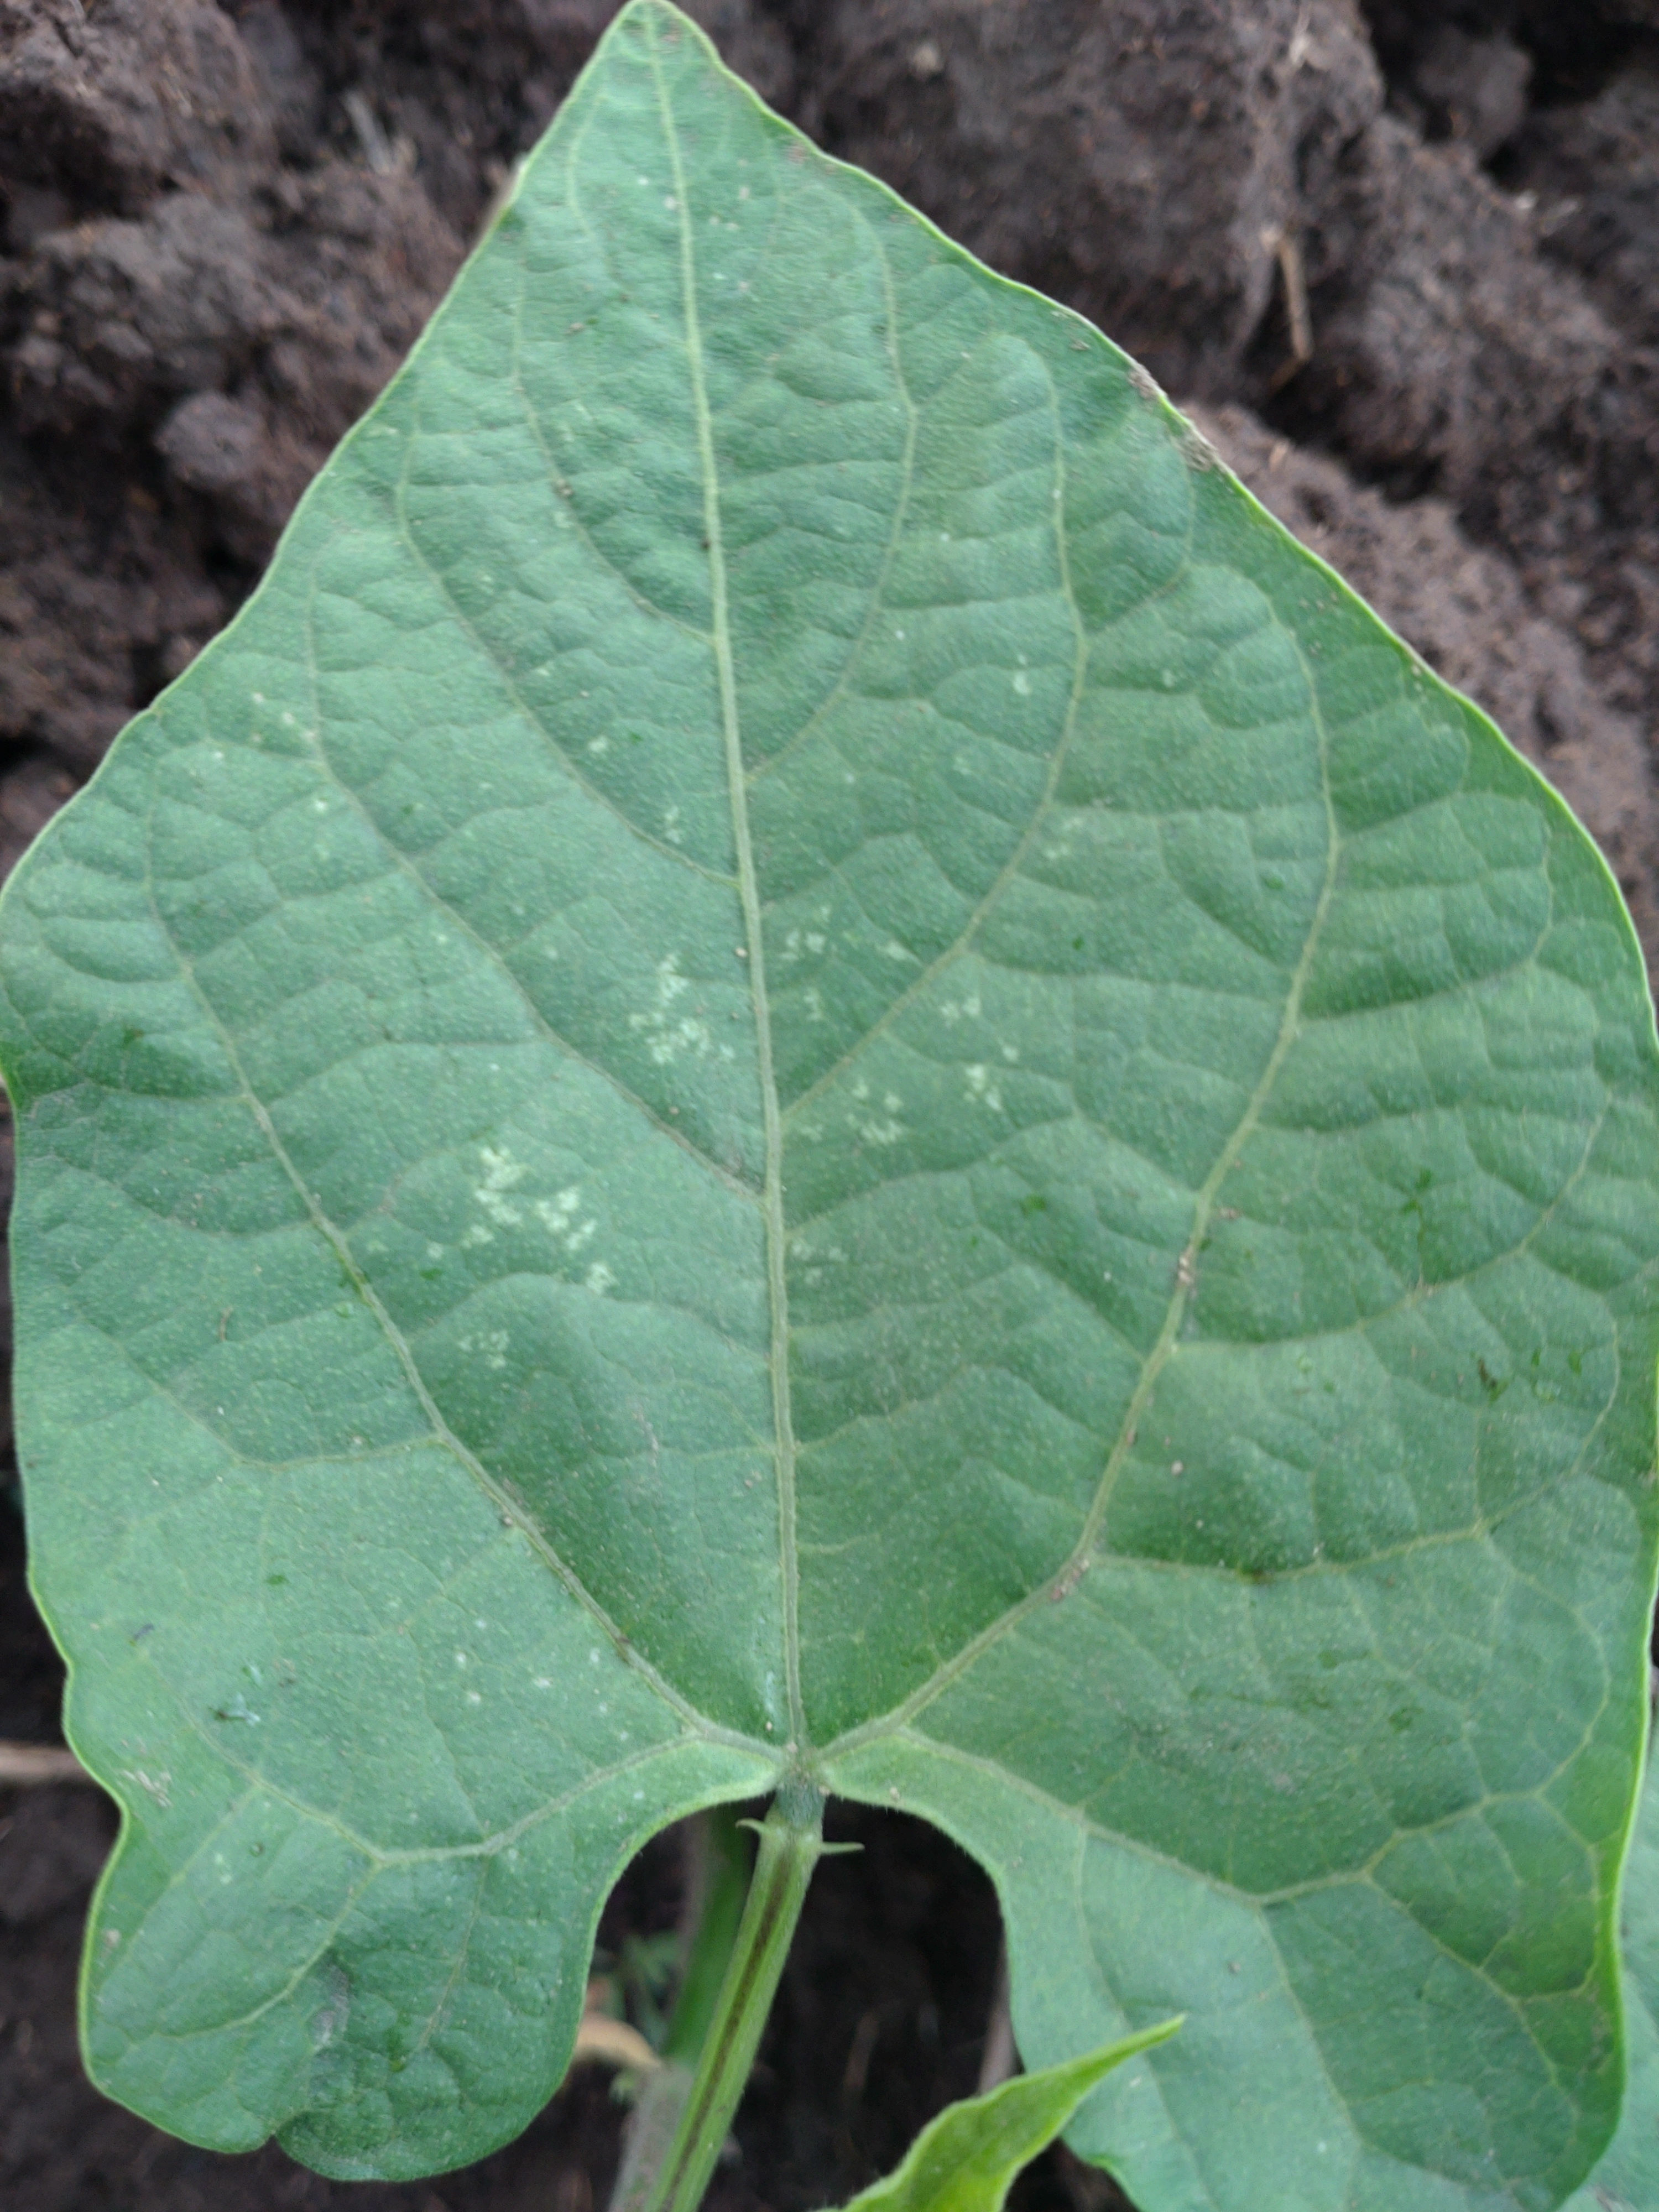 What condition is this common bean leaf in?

healthy
